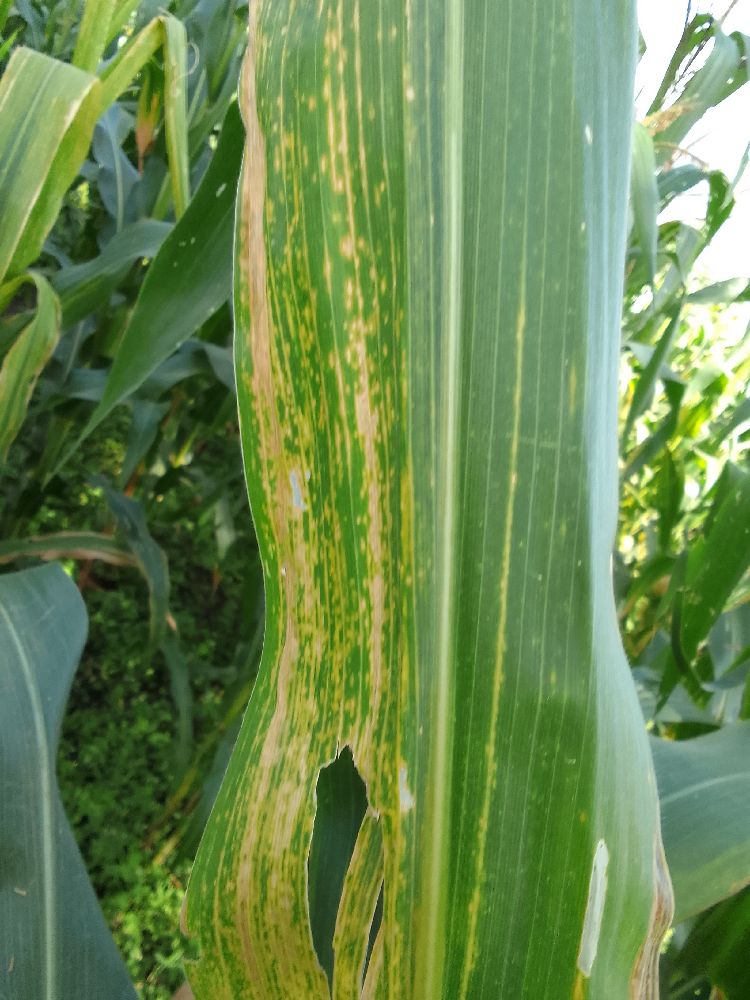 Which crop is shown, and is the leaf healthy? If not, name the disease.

maize, maize lethal necrosis
